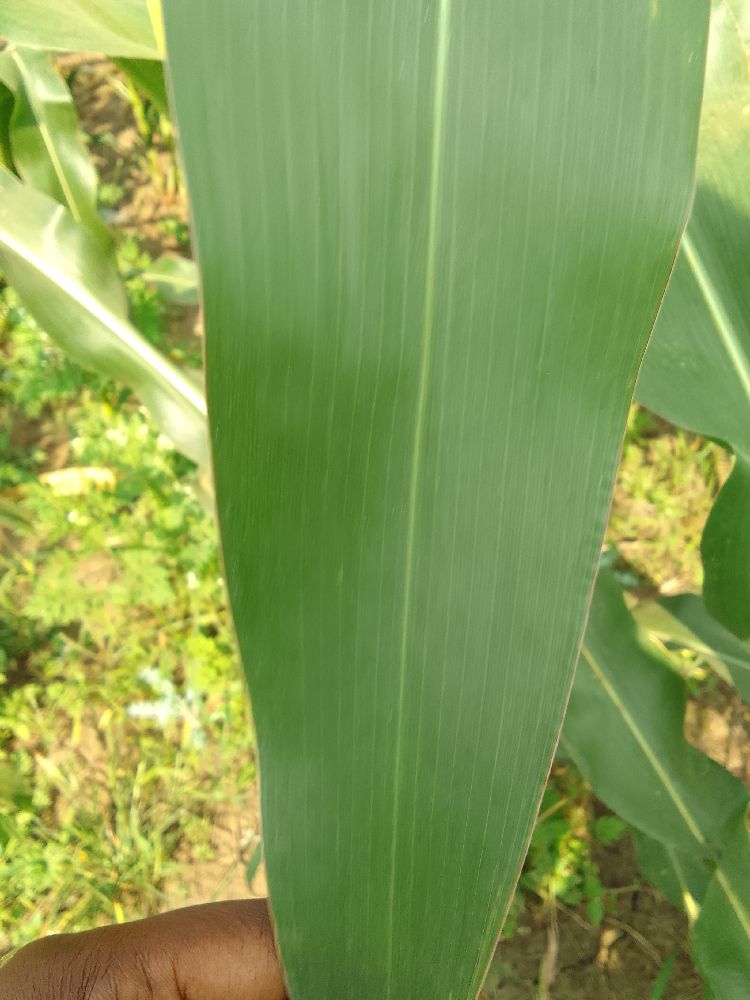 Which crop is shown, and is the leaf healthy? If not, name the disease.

maize, healthy
